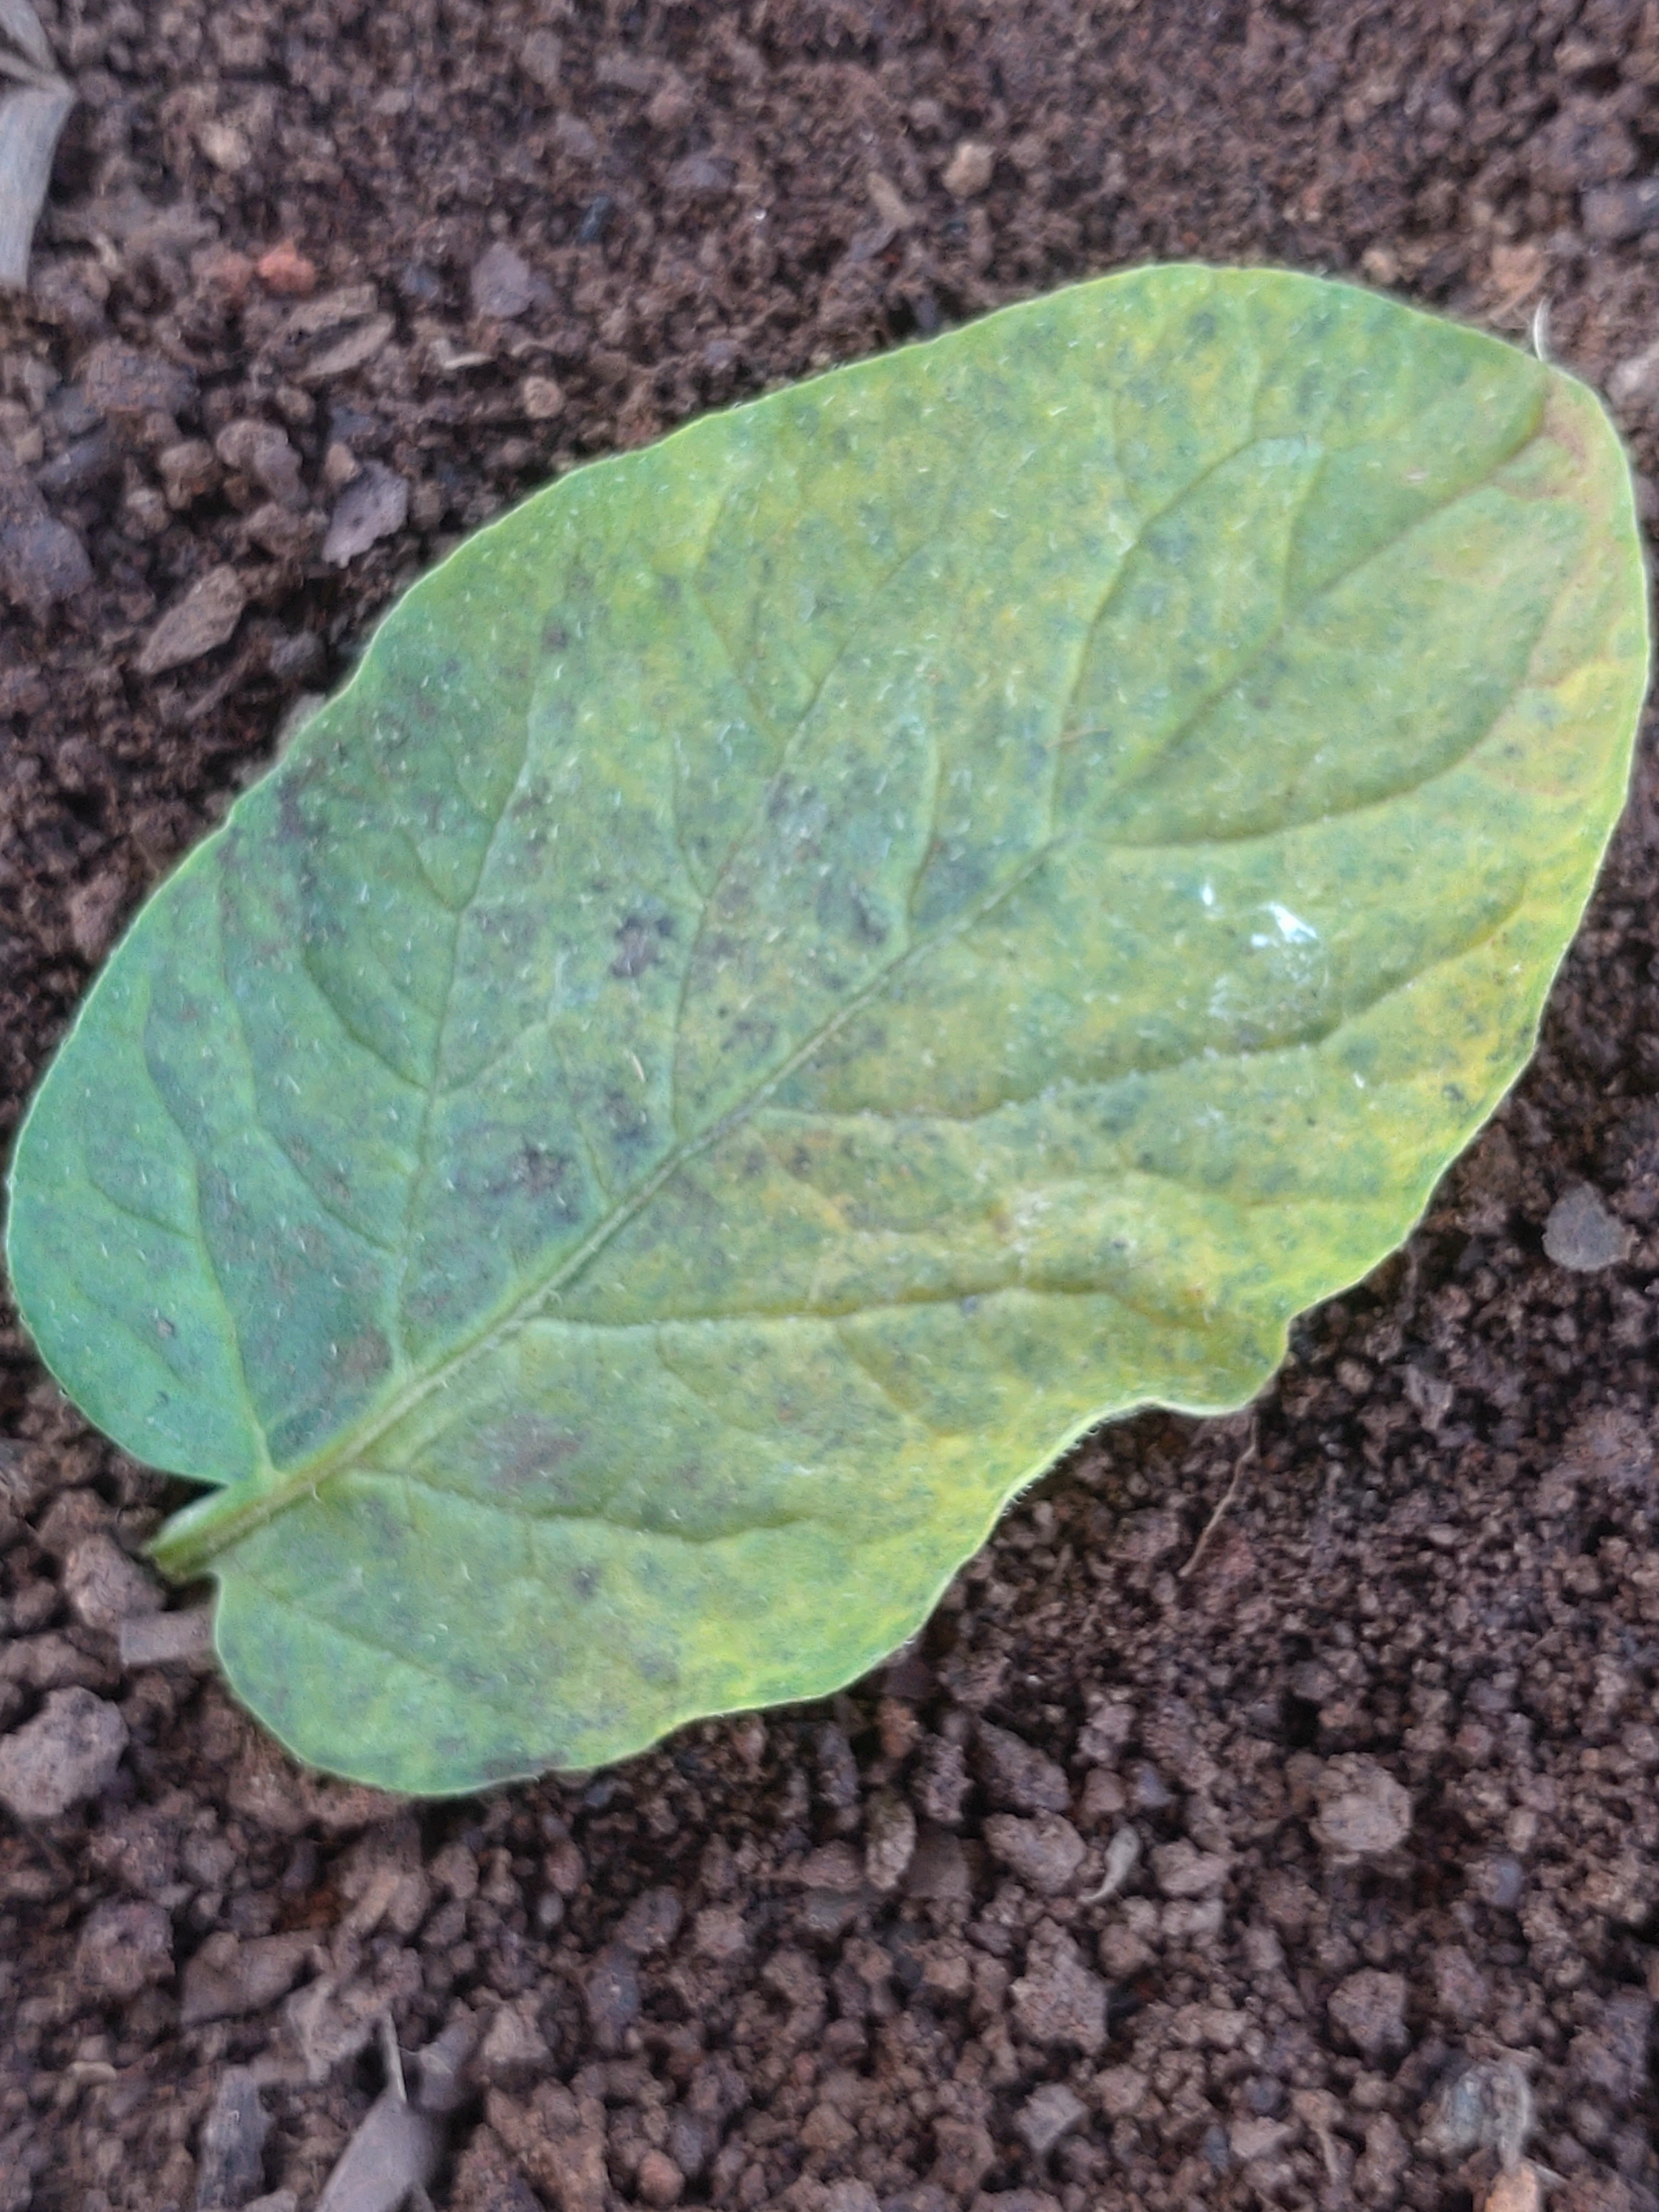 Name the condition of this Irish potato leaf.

late blight
